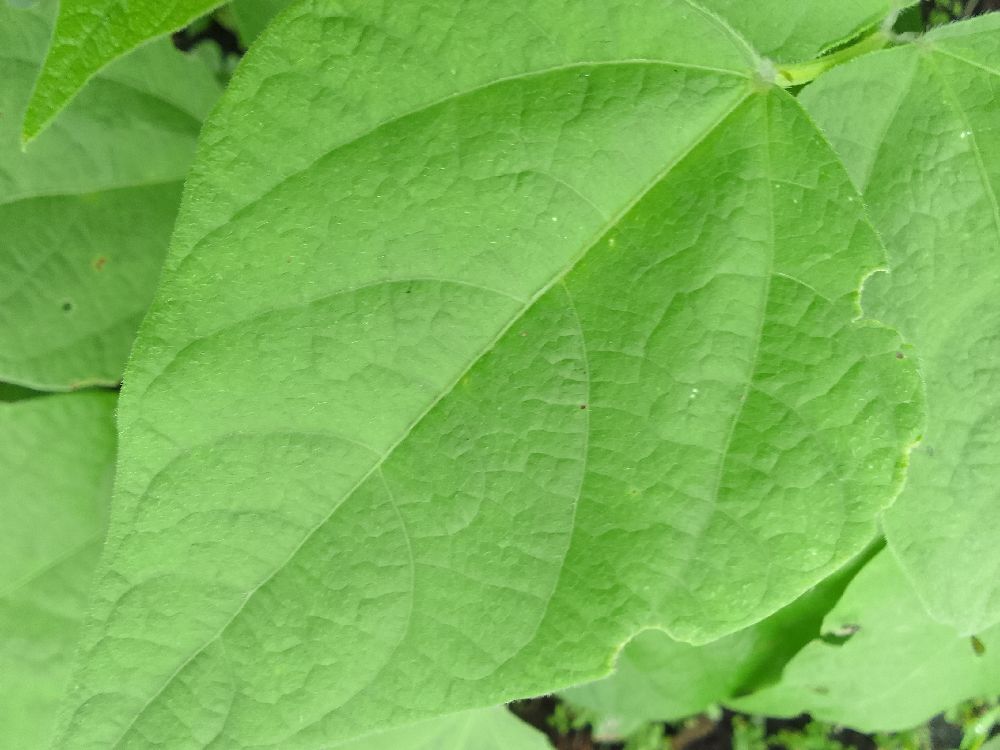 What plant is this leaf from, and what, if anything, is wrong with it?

common bean, healthy
